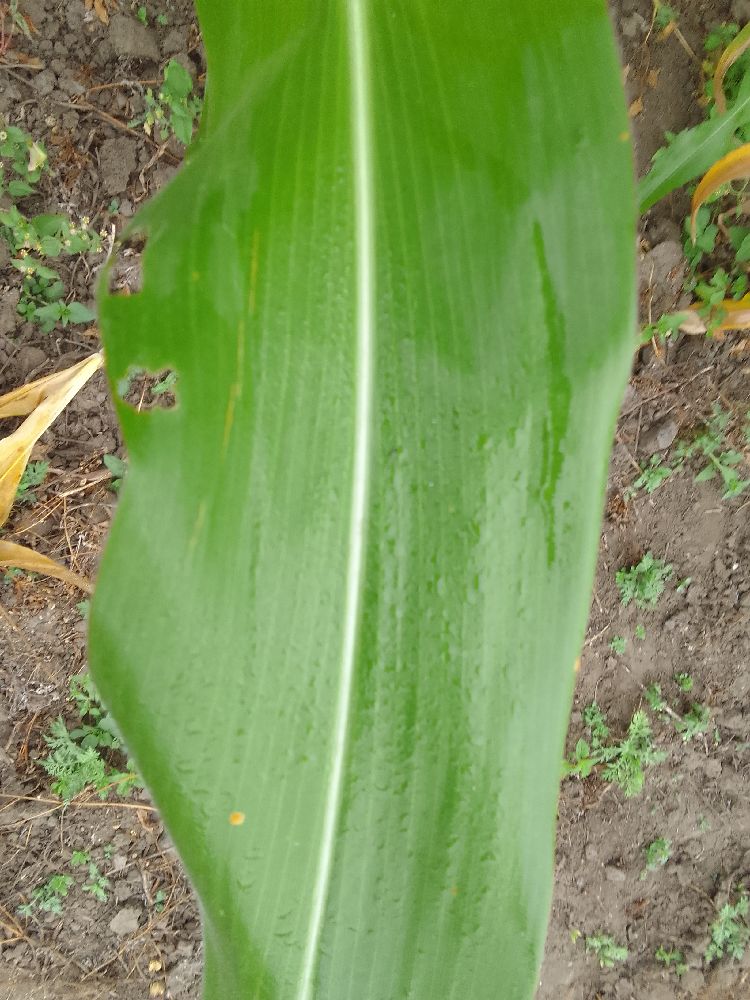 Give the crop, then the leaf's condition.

maize, healthy
